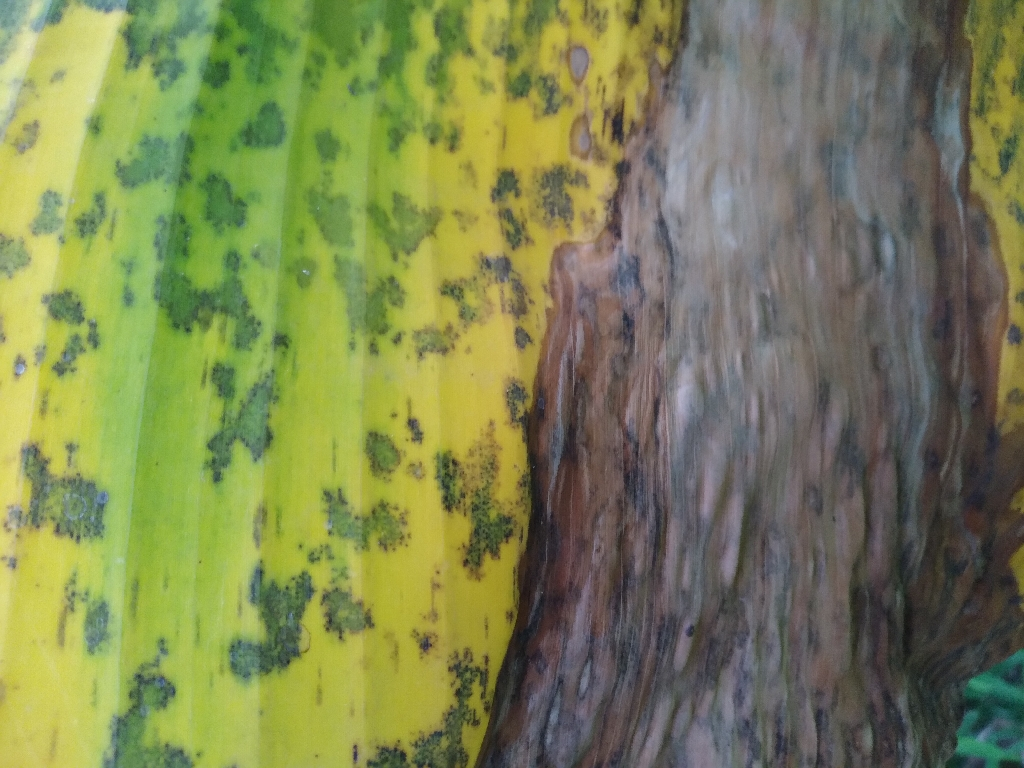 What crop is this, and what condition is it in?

banana, black sigatoka
